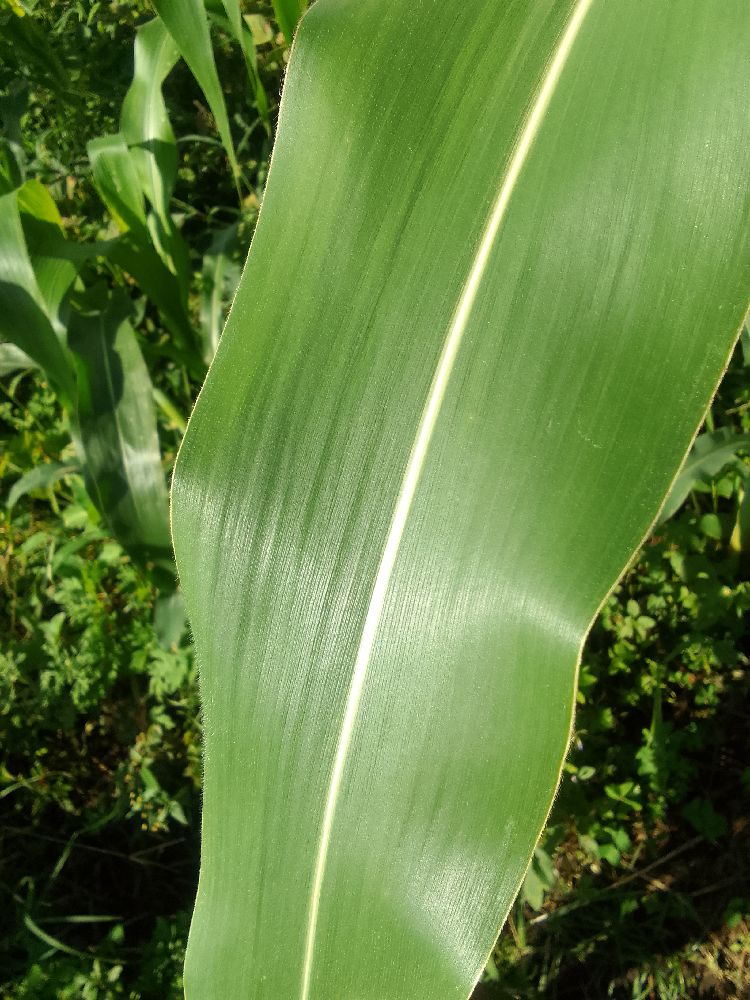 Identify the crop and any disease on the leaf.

maize, healthy
